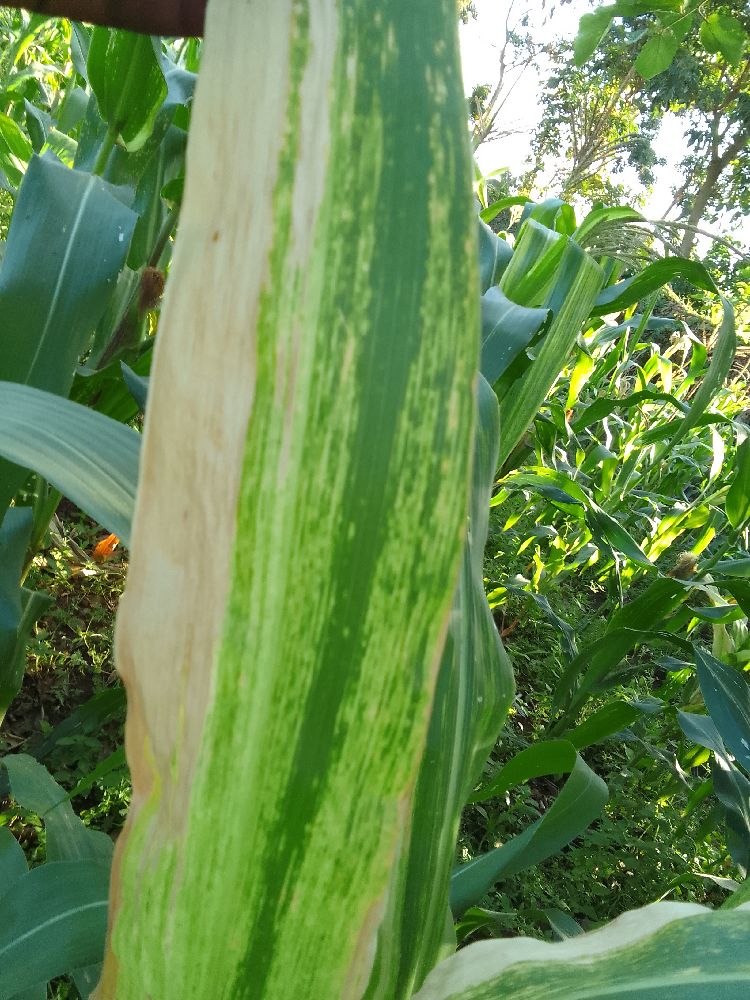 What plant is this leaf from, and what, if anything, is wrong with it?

maize, maize lethal necrosis
